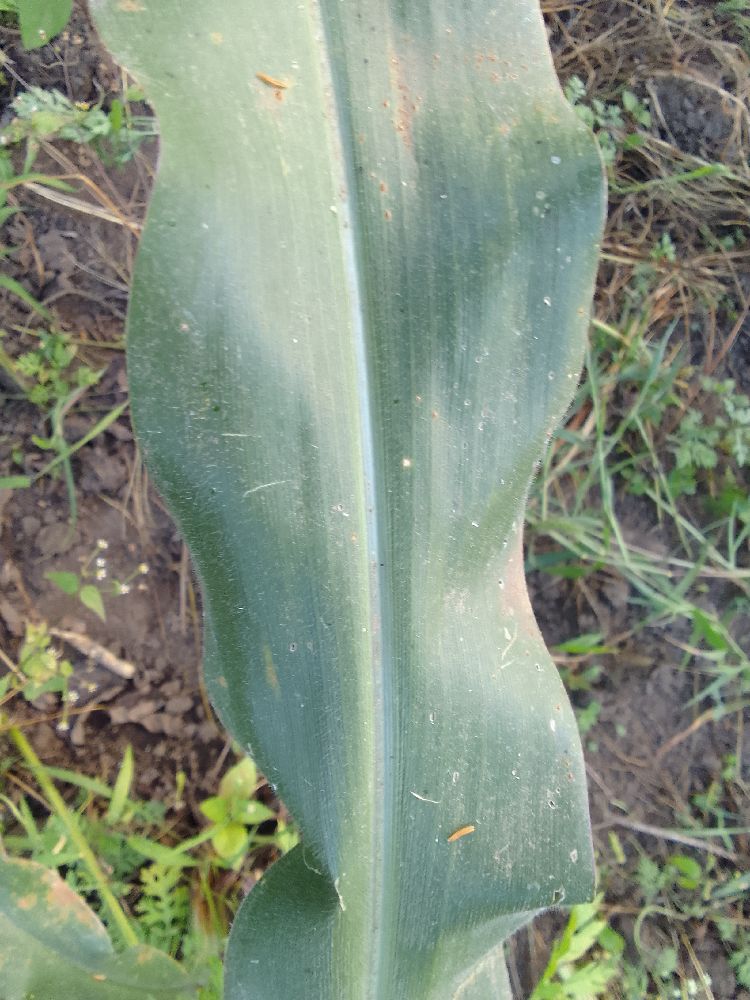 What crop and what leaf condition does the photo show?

maize, healthy
